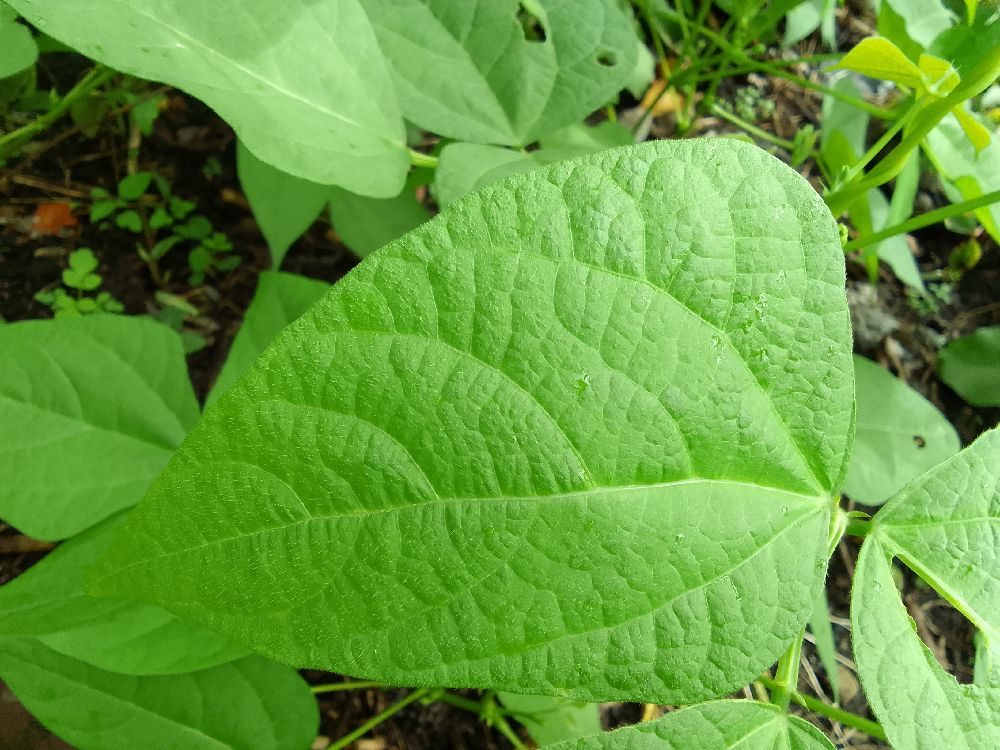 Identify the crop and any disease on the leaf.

common bean, healthy
